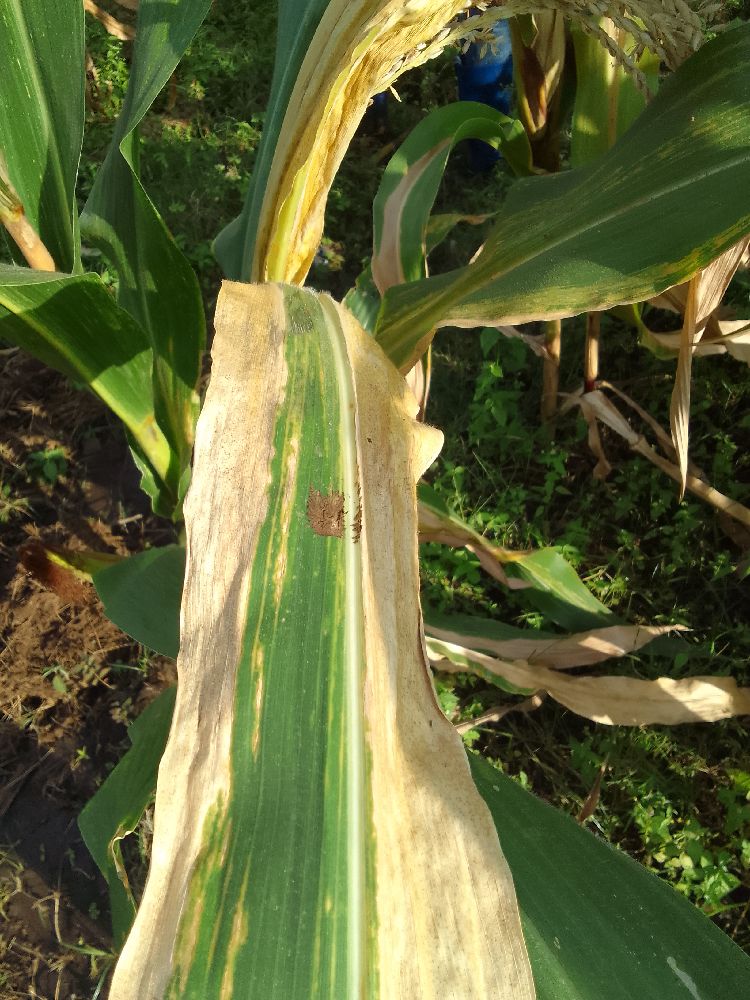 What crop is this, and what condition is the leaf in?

maize, maize lethal necrosis
